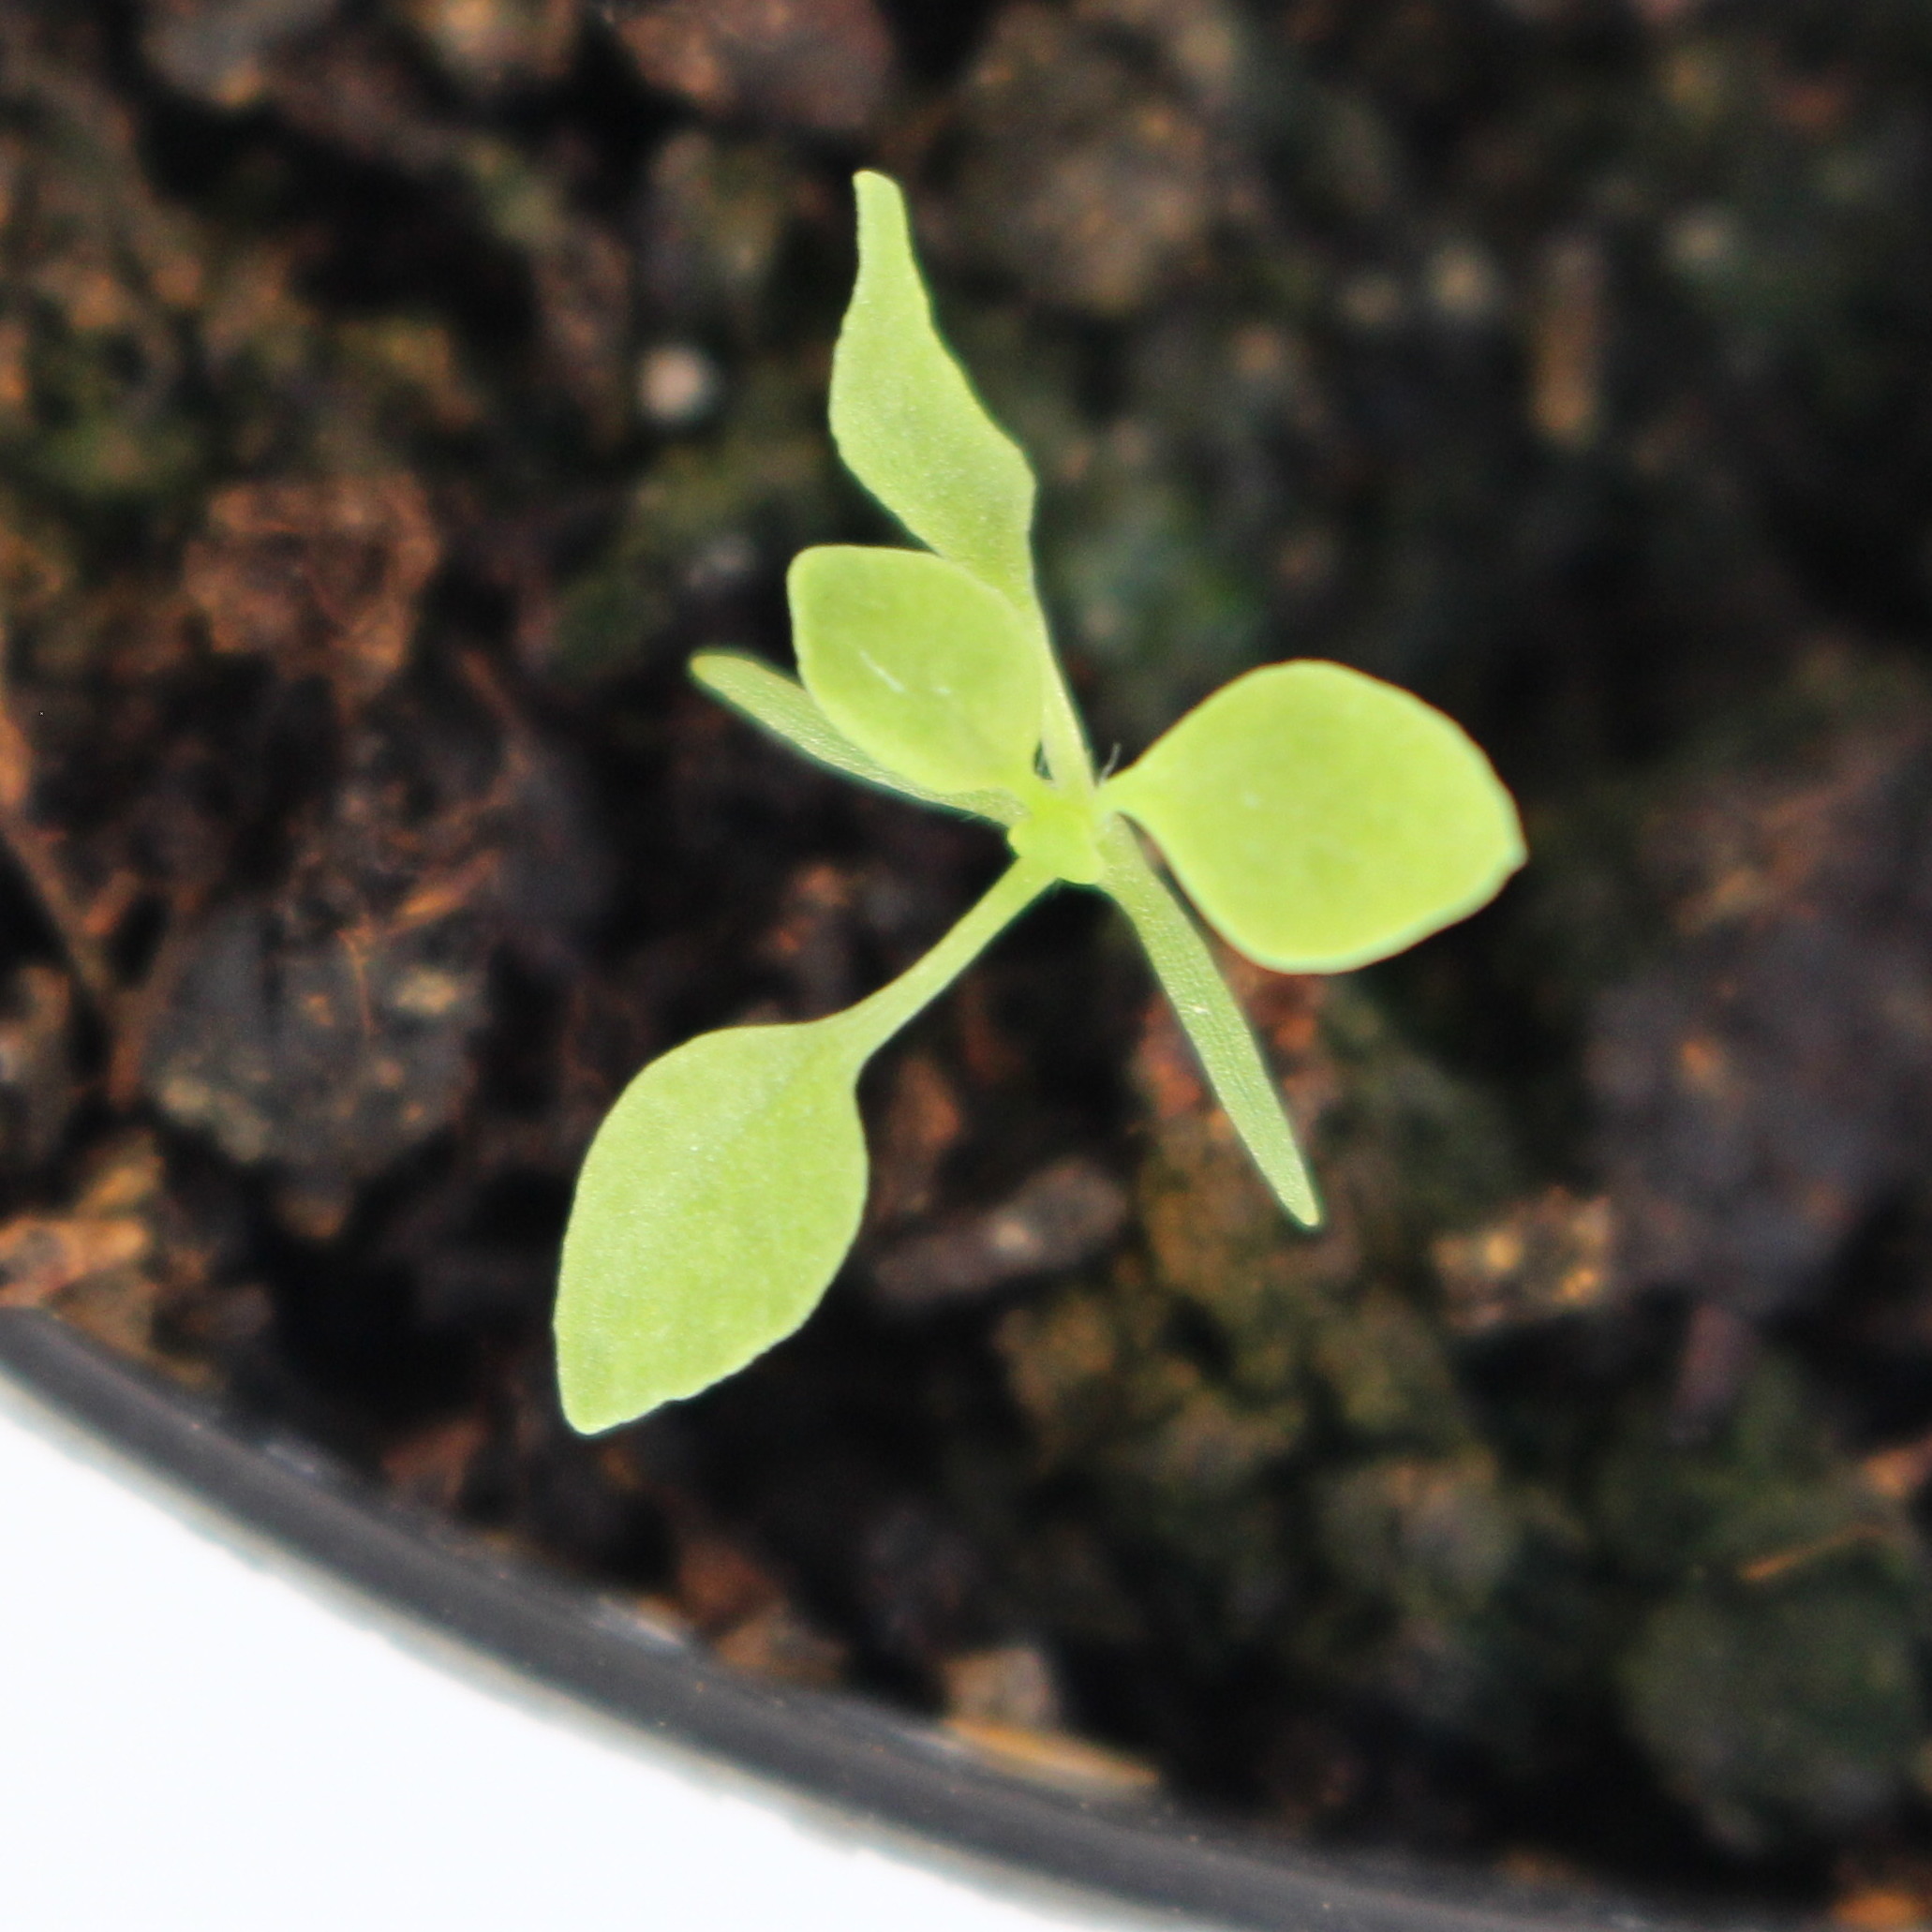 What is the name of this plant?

Papaver rhoeas
